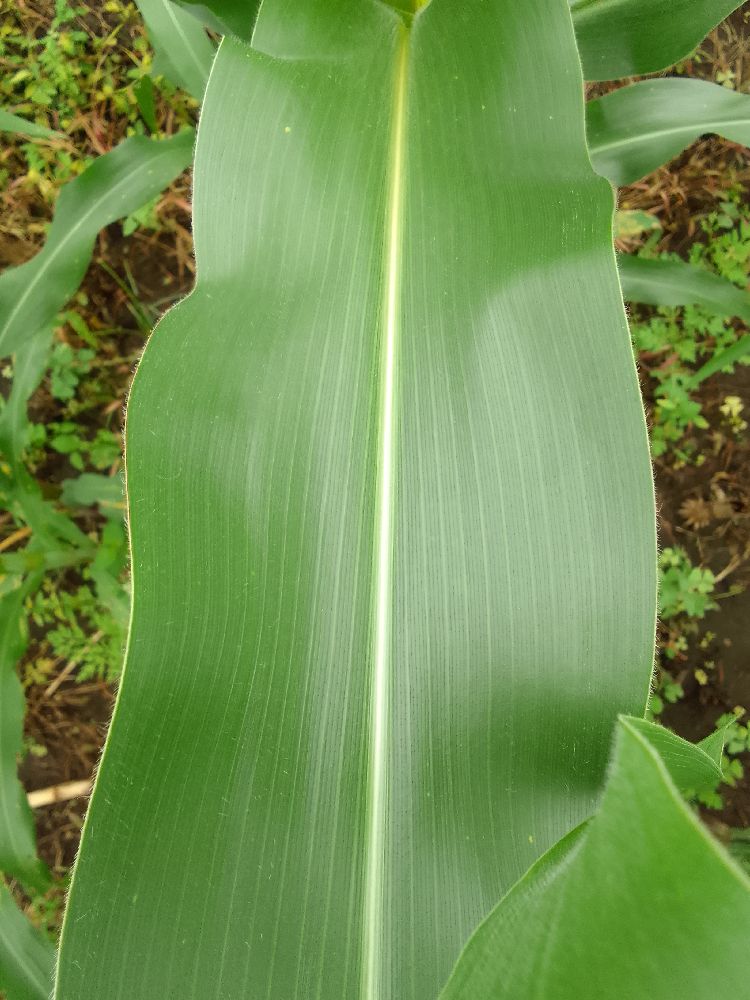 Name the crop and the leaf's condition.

maize, healthy
